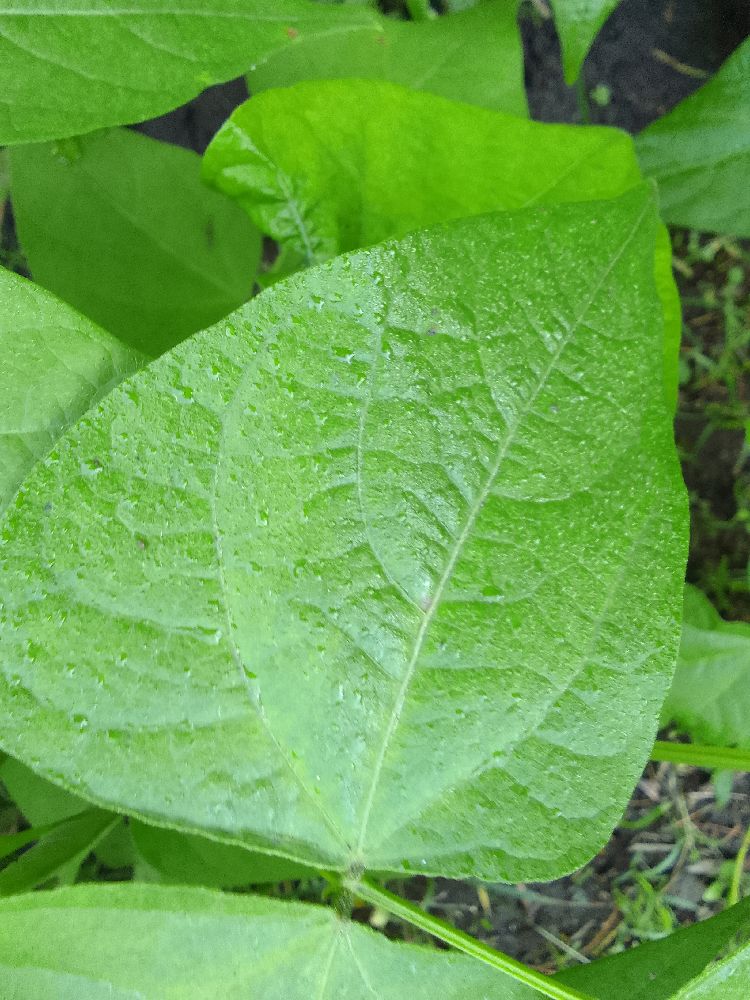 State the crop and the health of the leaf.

common bean, healthy
